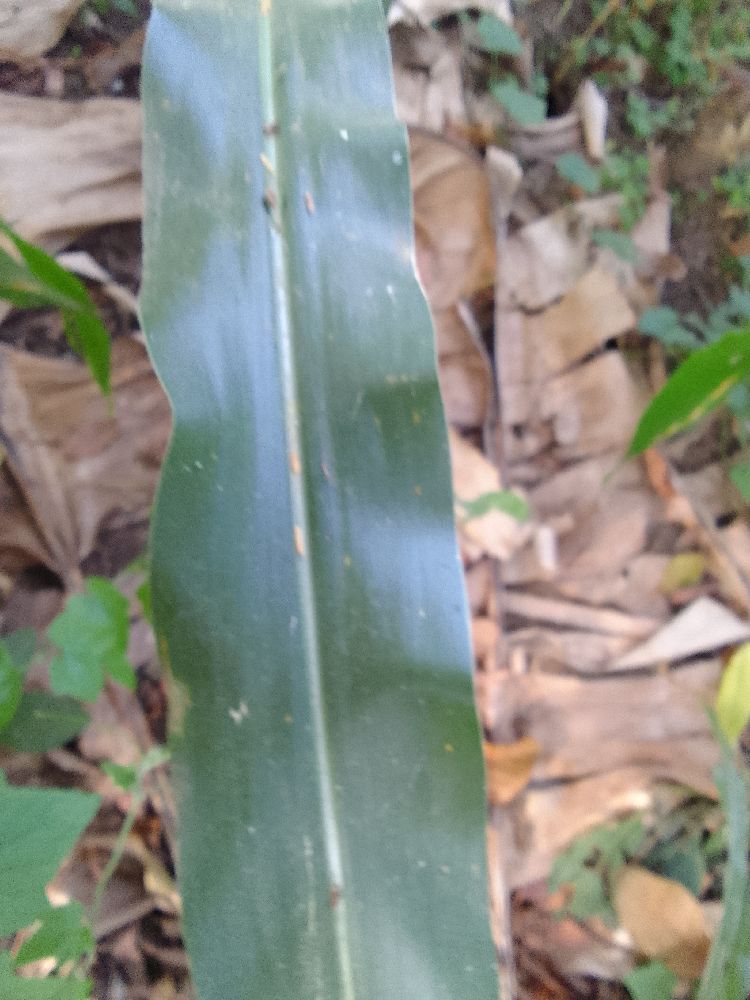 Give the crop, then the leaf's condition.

maize, healthy
